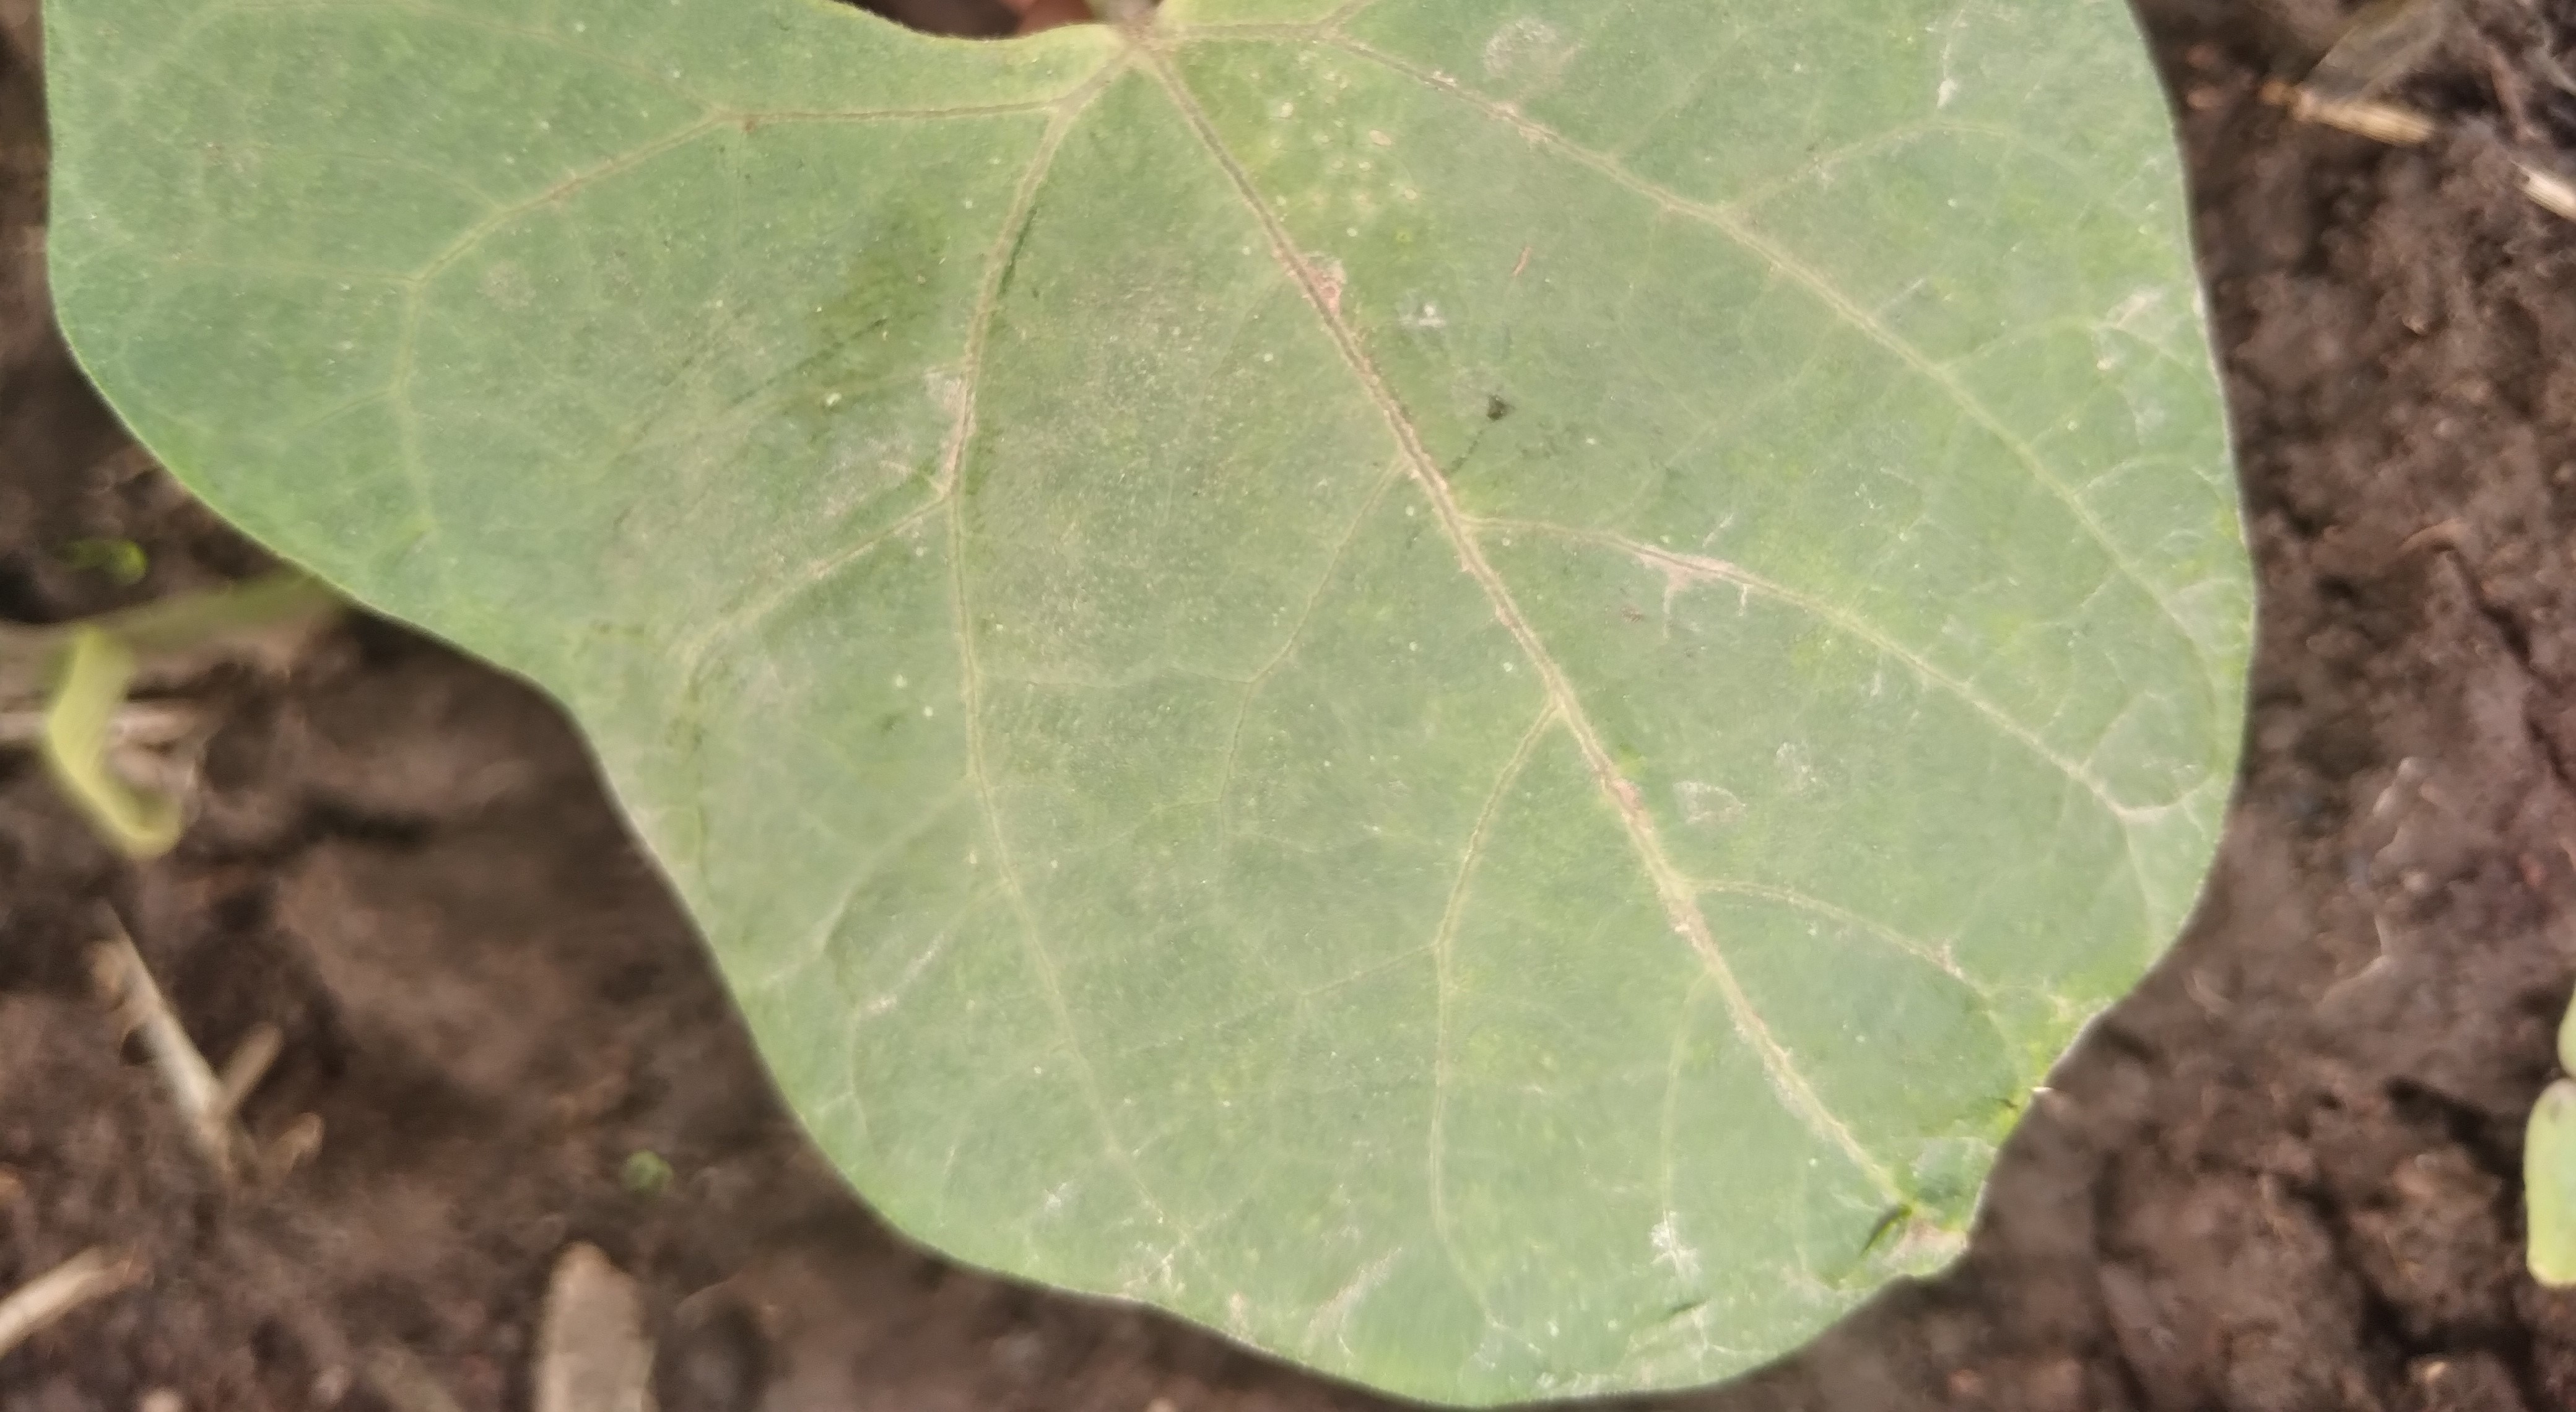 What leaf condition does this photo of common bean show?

healthy
